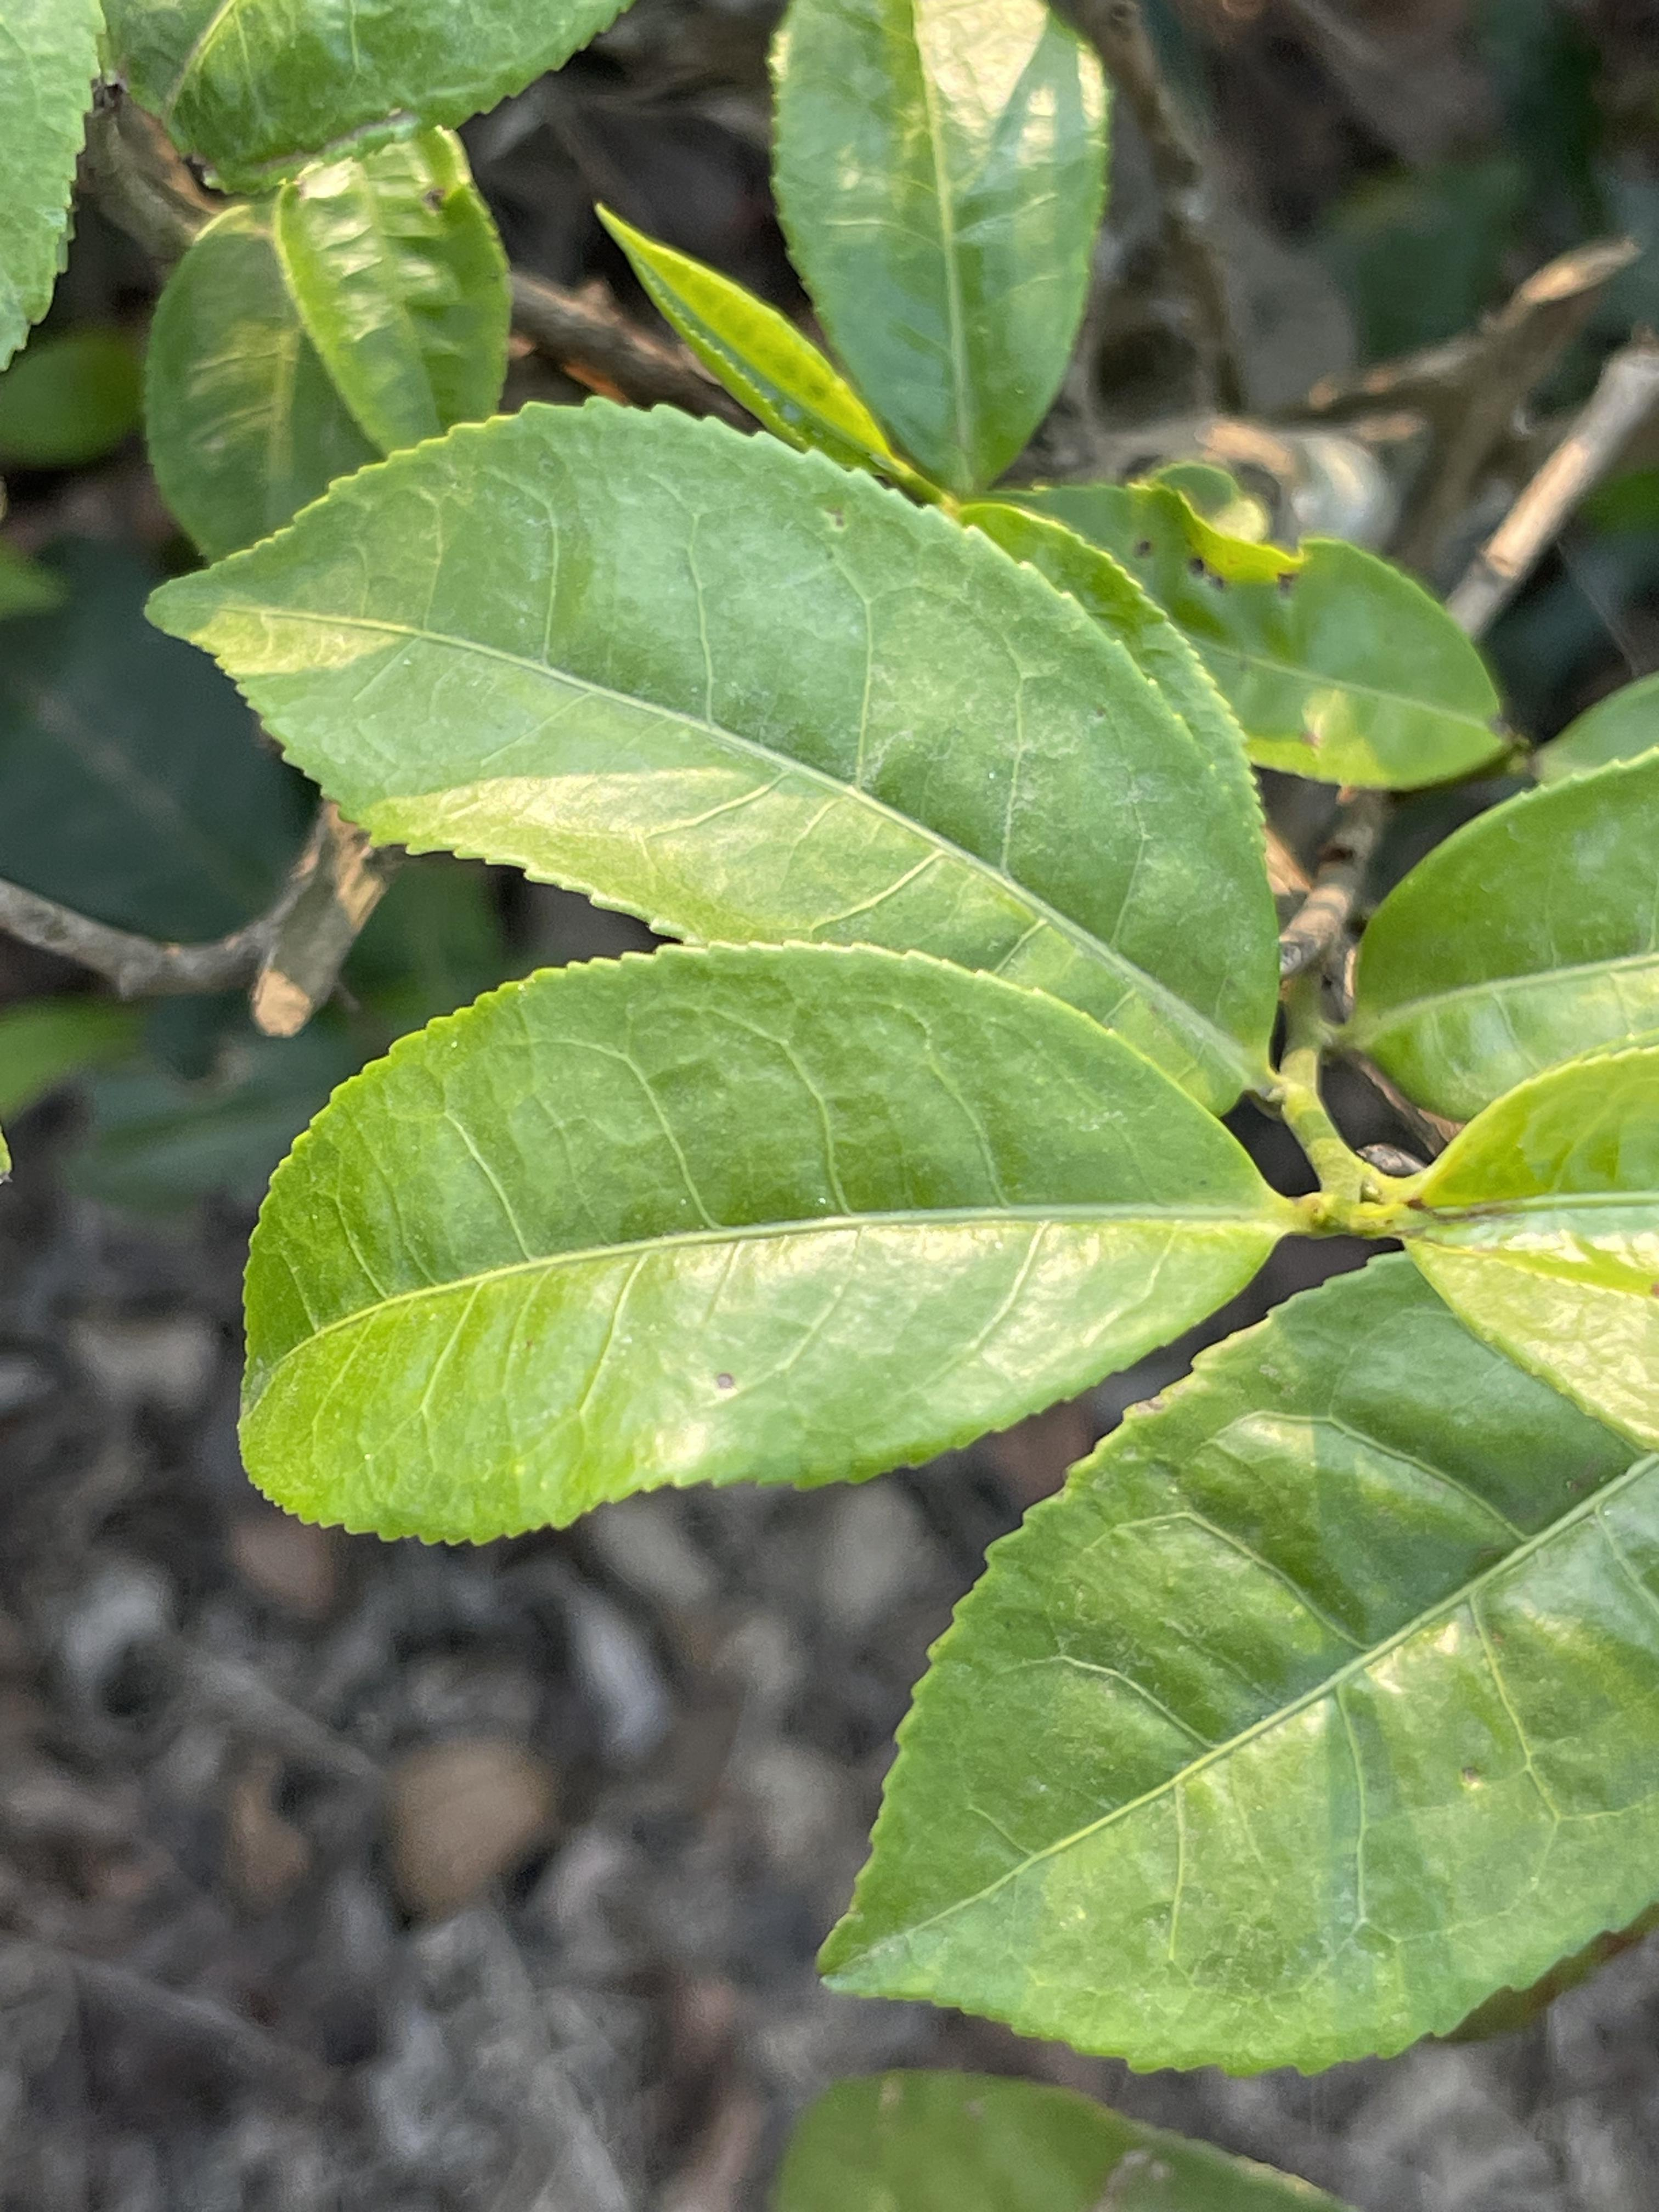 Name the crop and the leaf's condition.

tea, healthy leaf
